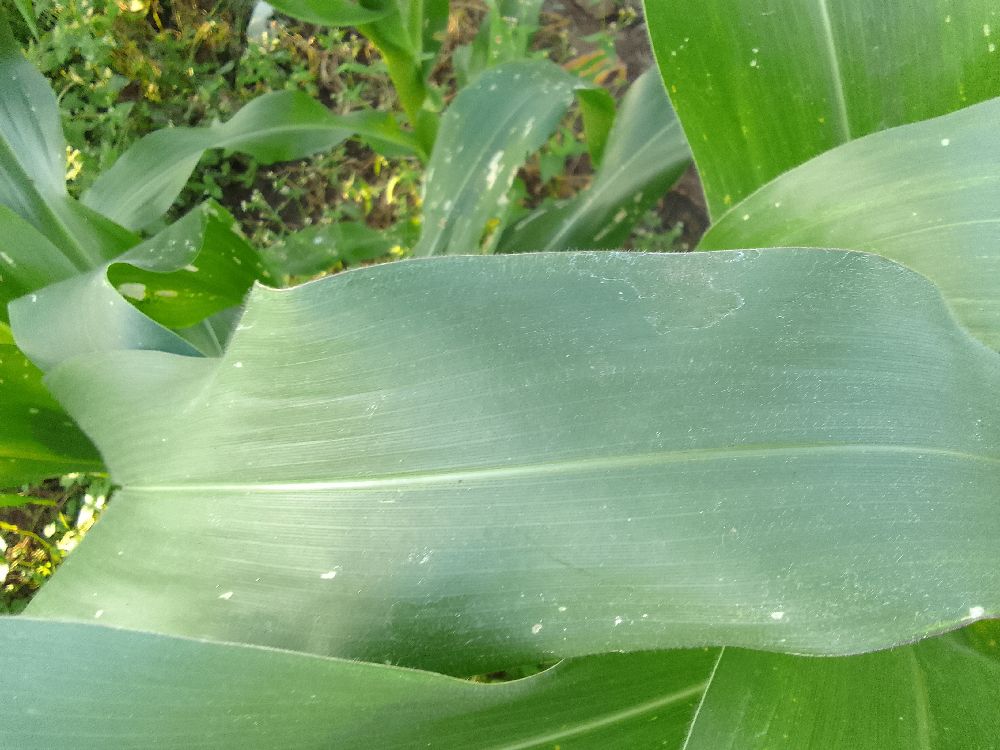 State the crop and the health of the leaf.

maize, healthy
